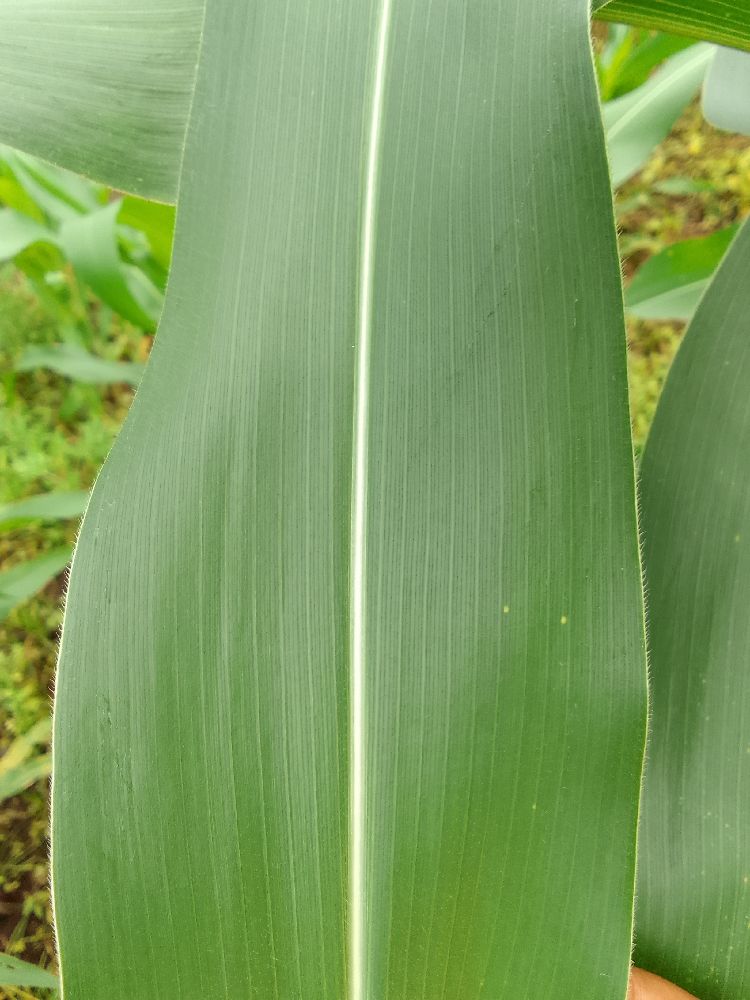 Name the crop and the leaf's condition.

maize, healthy
